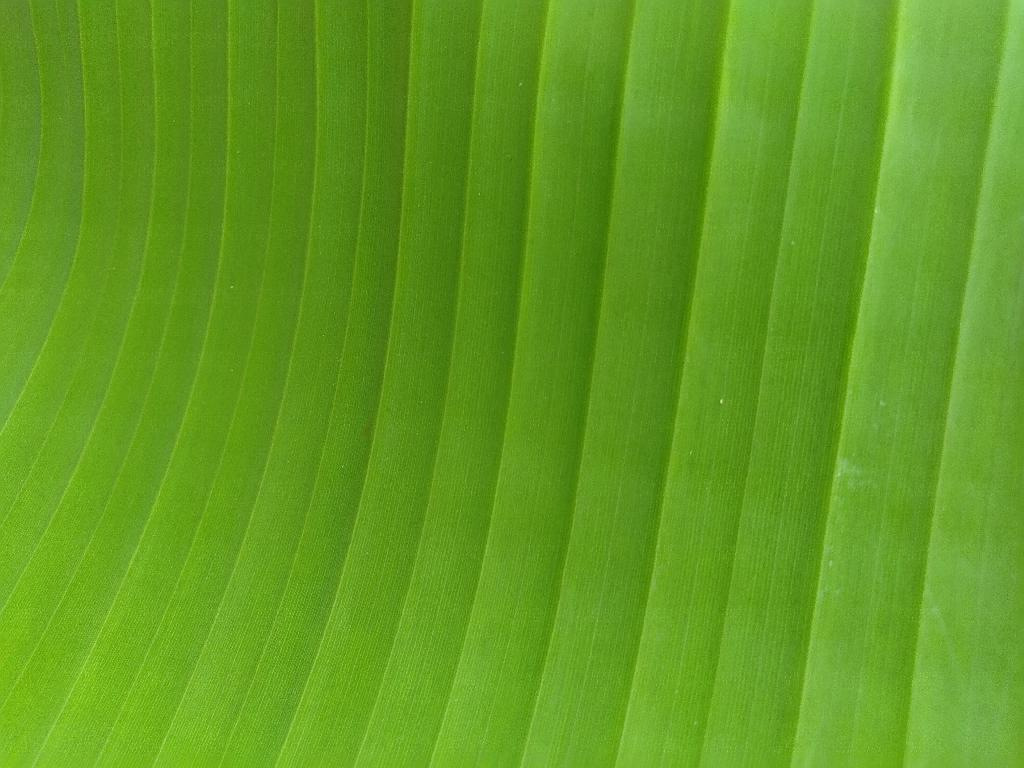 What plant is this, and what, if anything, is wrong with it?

banana, healthy
